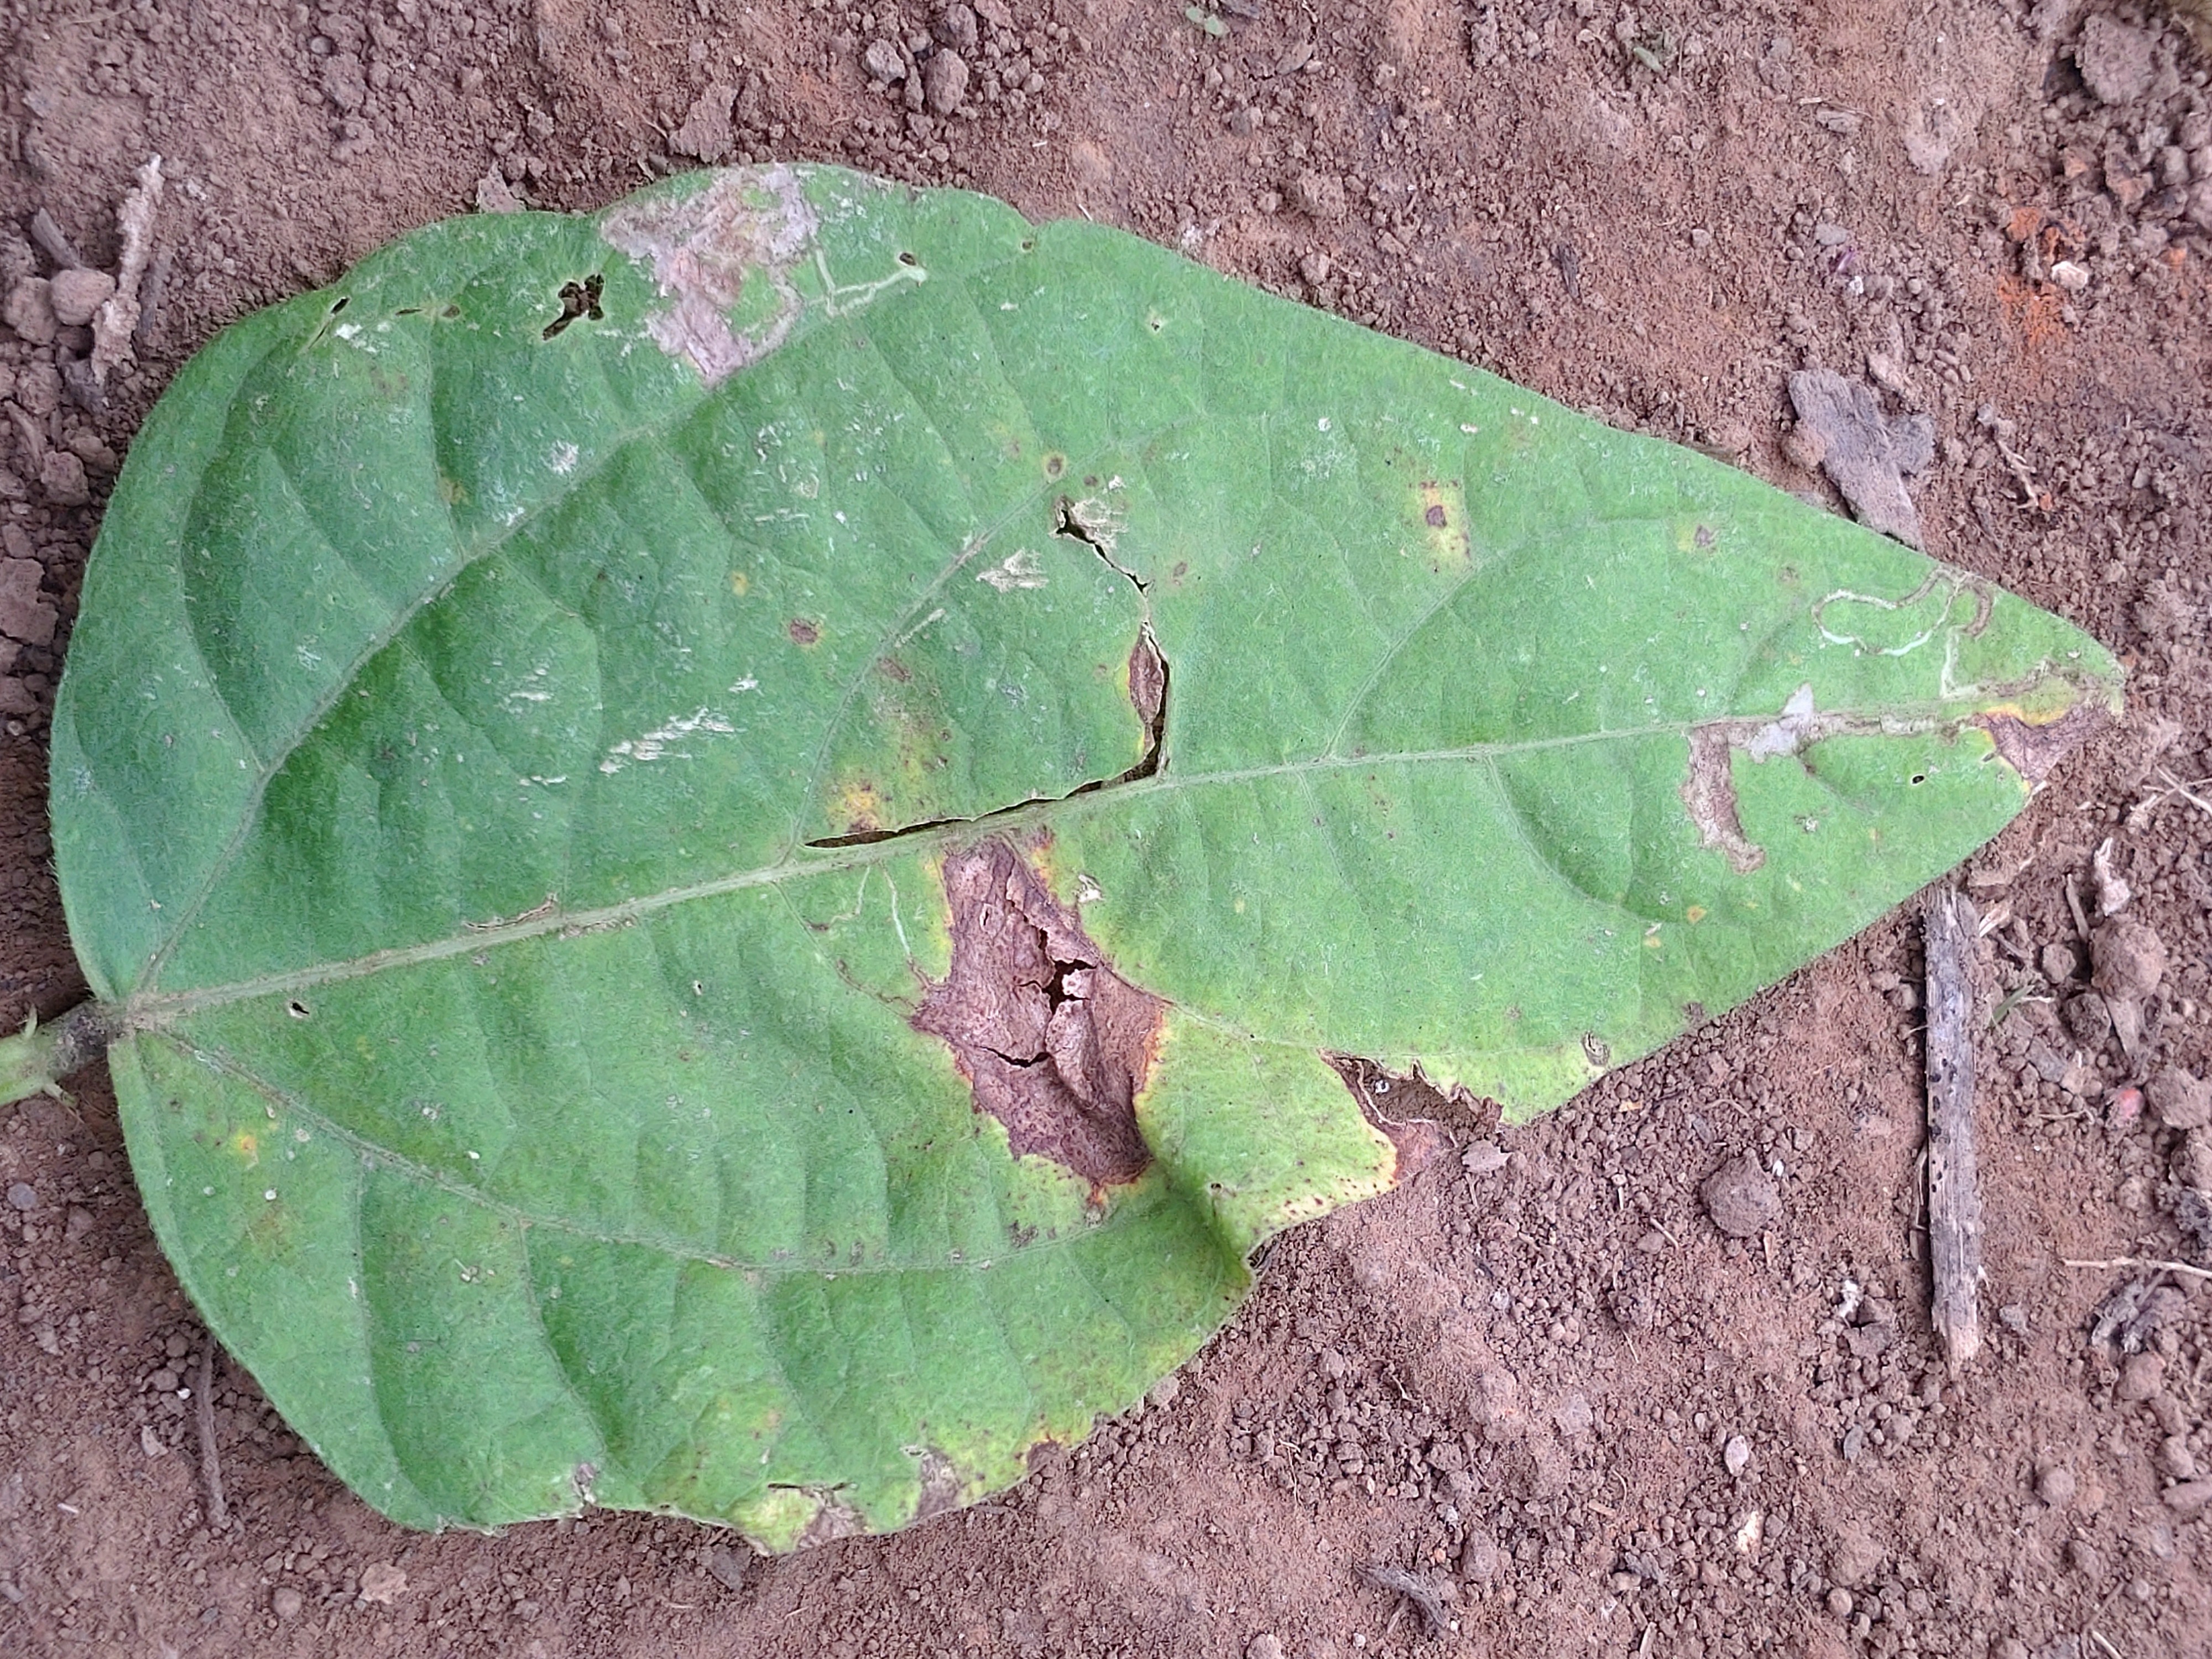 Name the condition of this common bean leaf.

anthracnose
